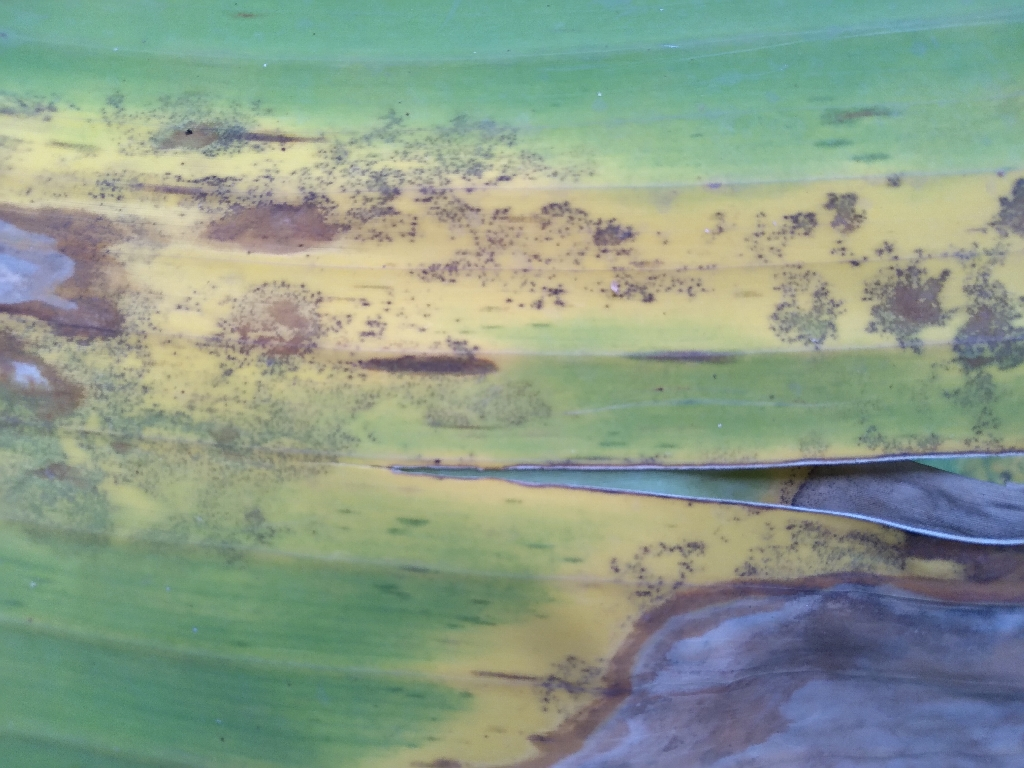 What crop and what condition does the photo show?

banana, black sigatoka
